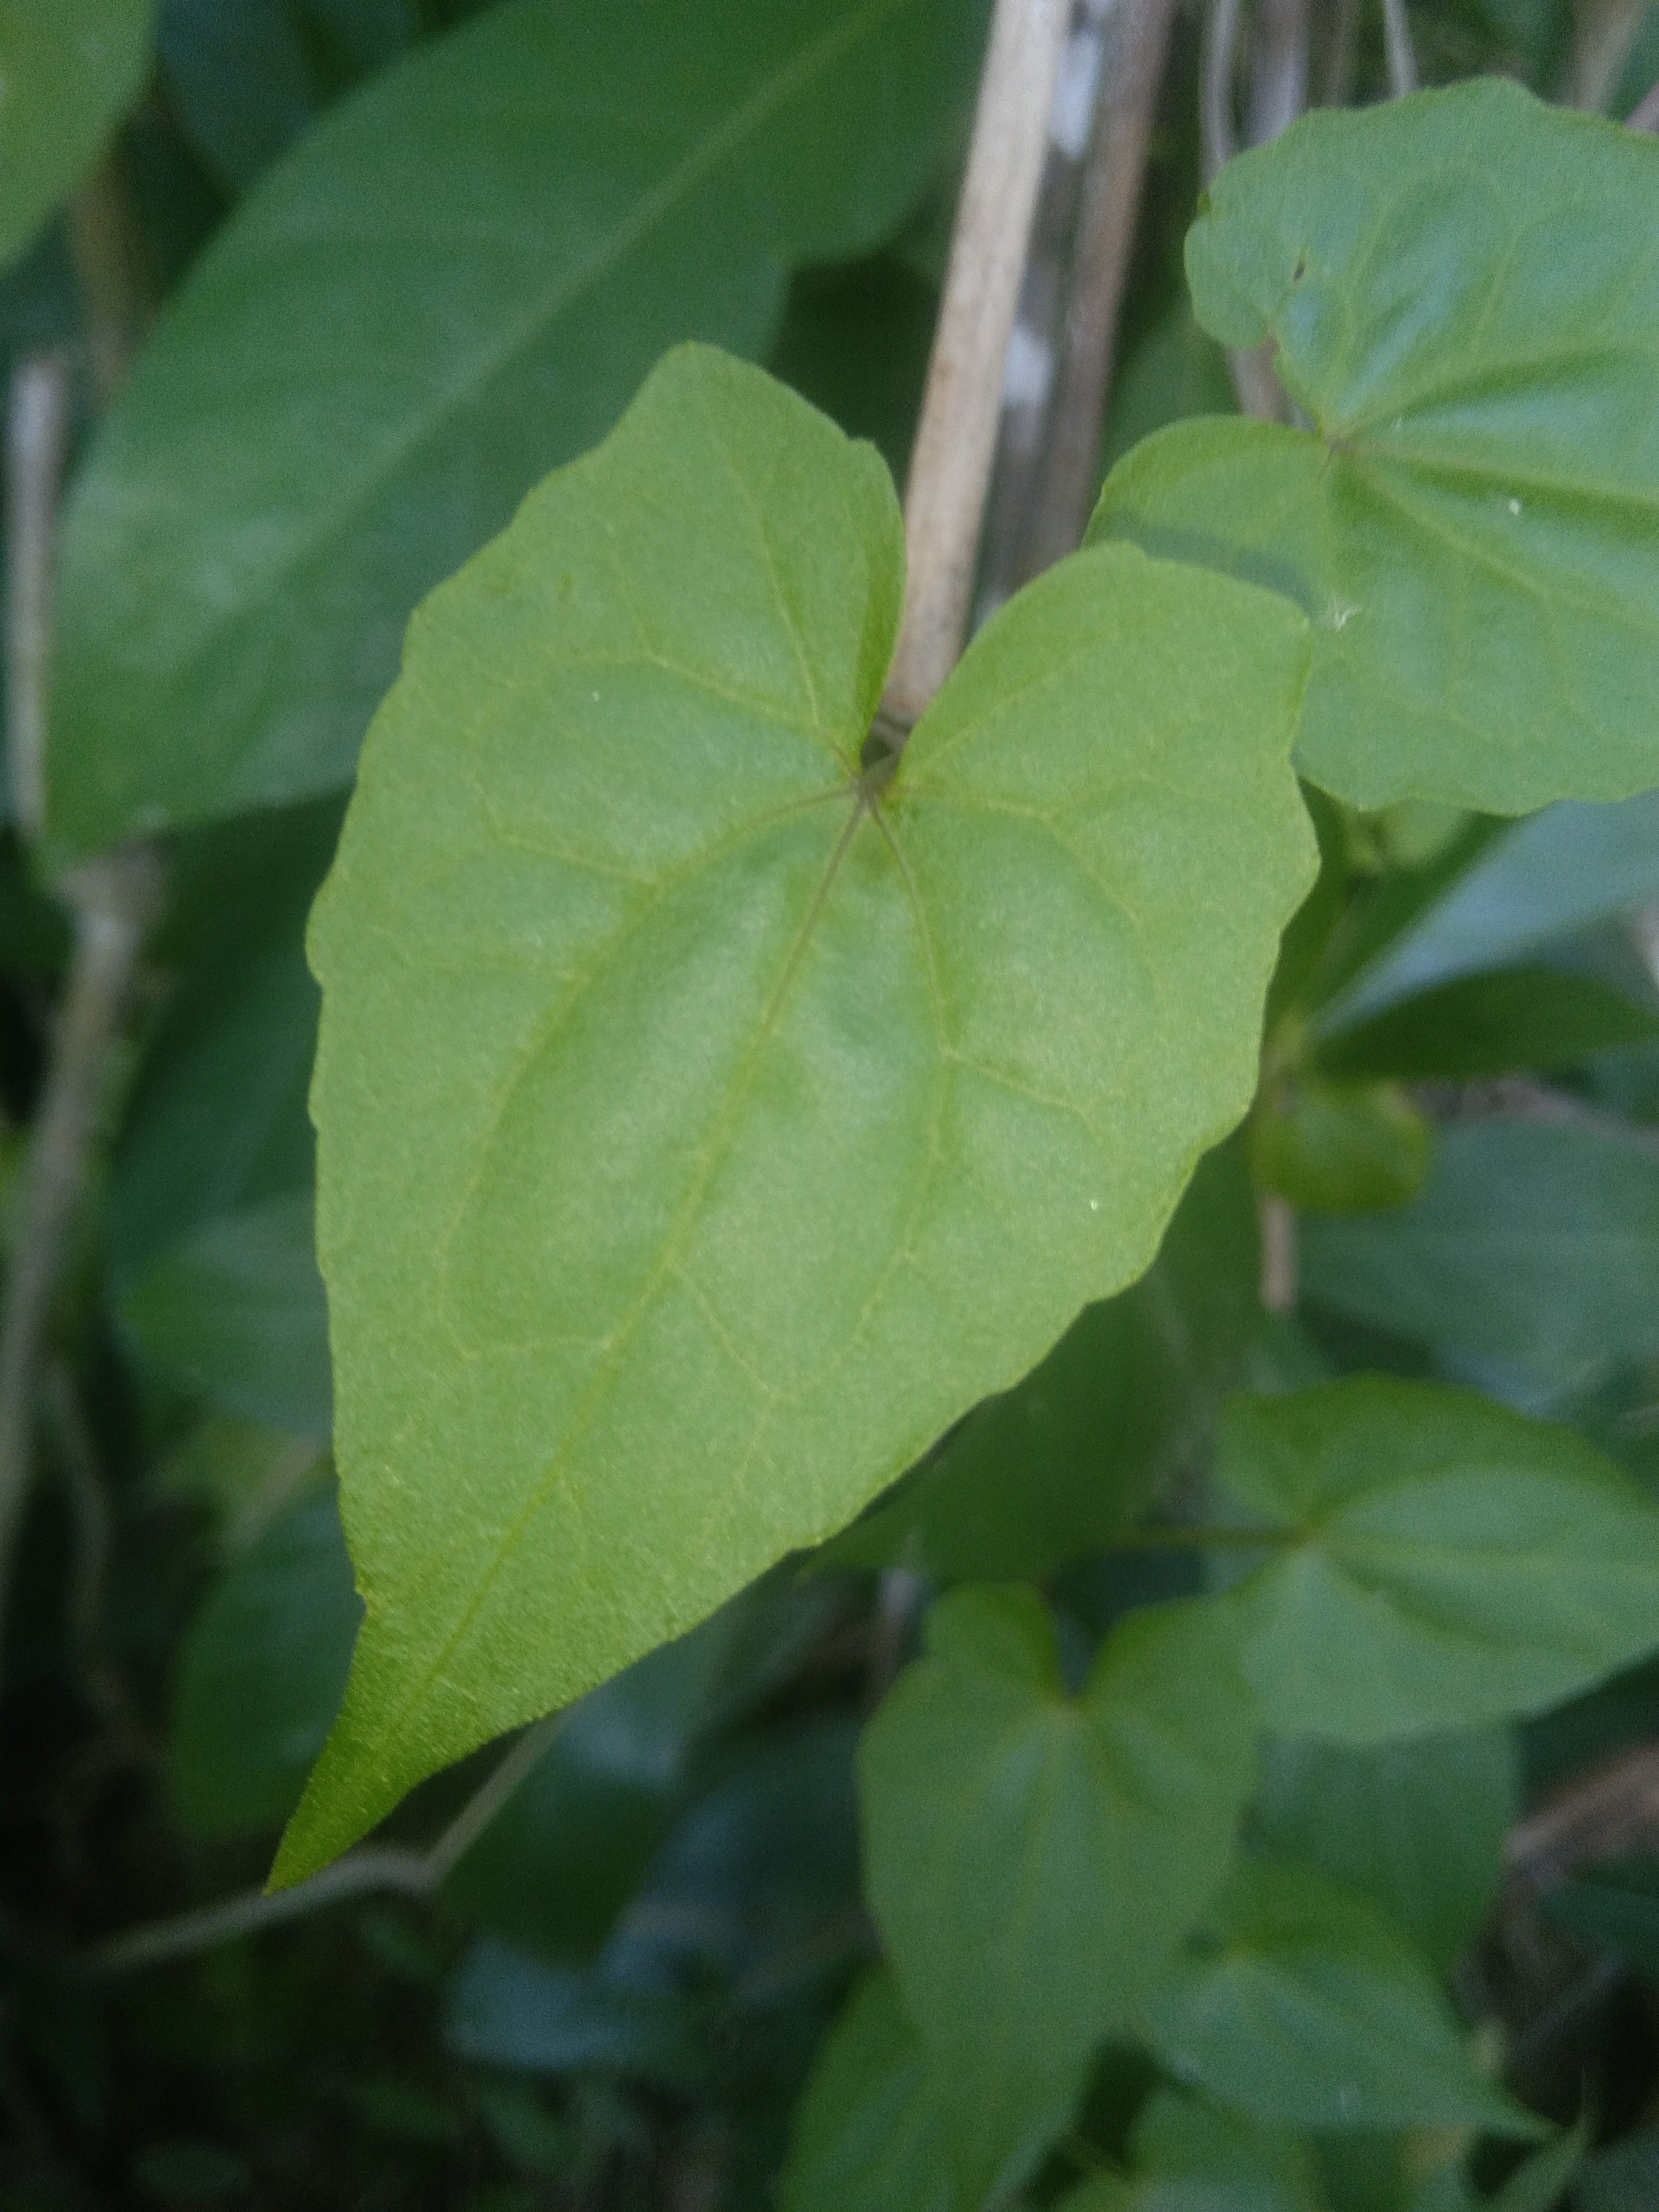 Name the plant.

bitter vine
